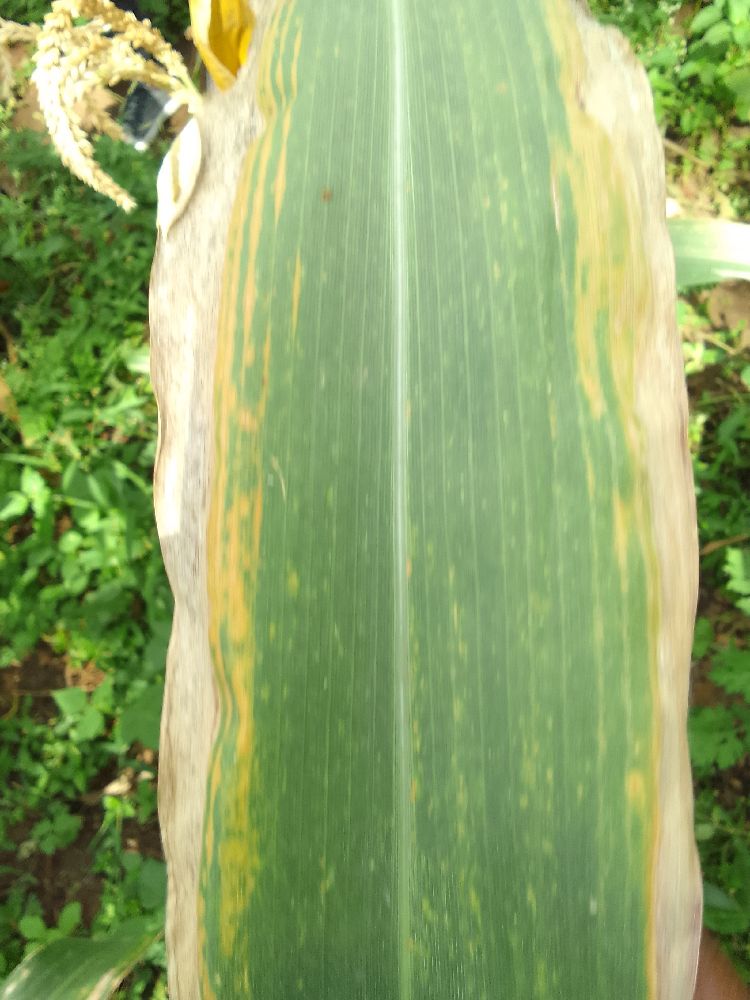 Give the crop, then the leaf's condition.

maize, maize lethal necrosis
